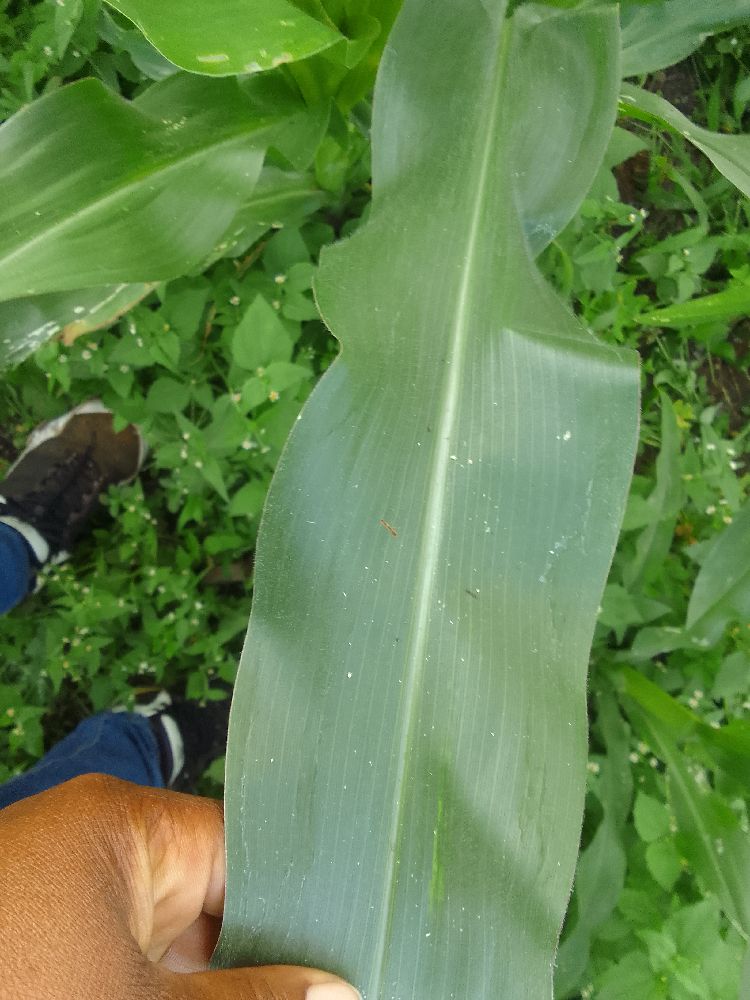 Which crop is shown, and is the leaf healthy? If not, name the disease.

maize, healthy
